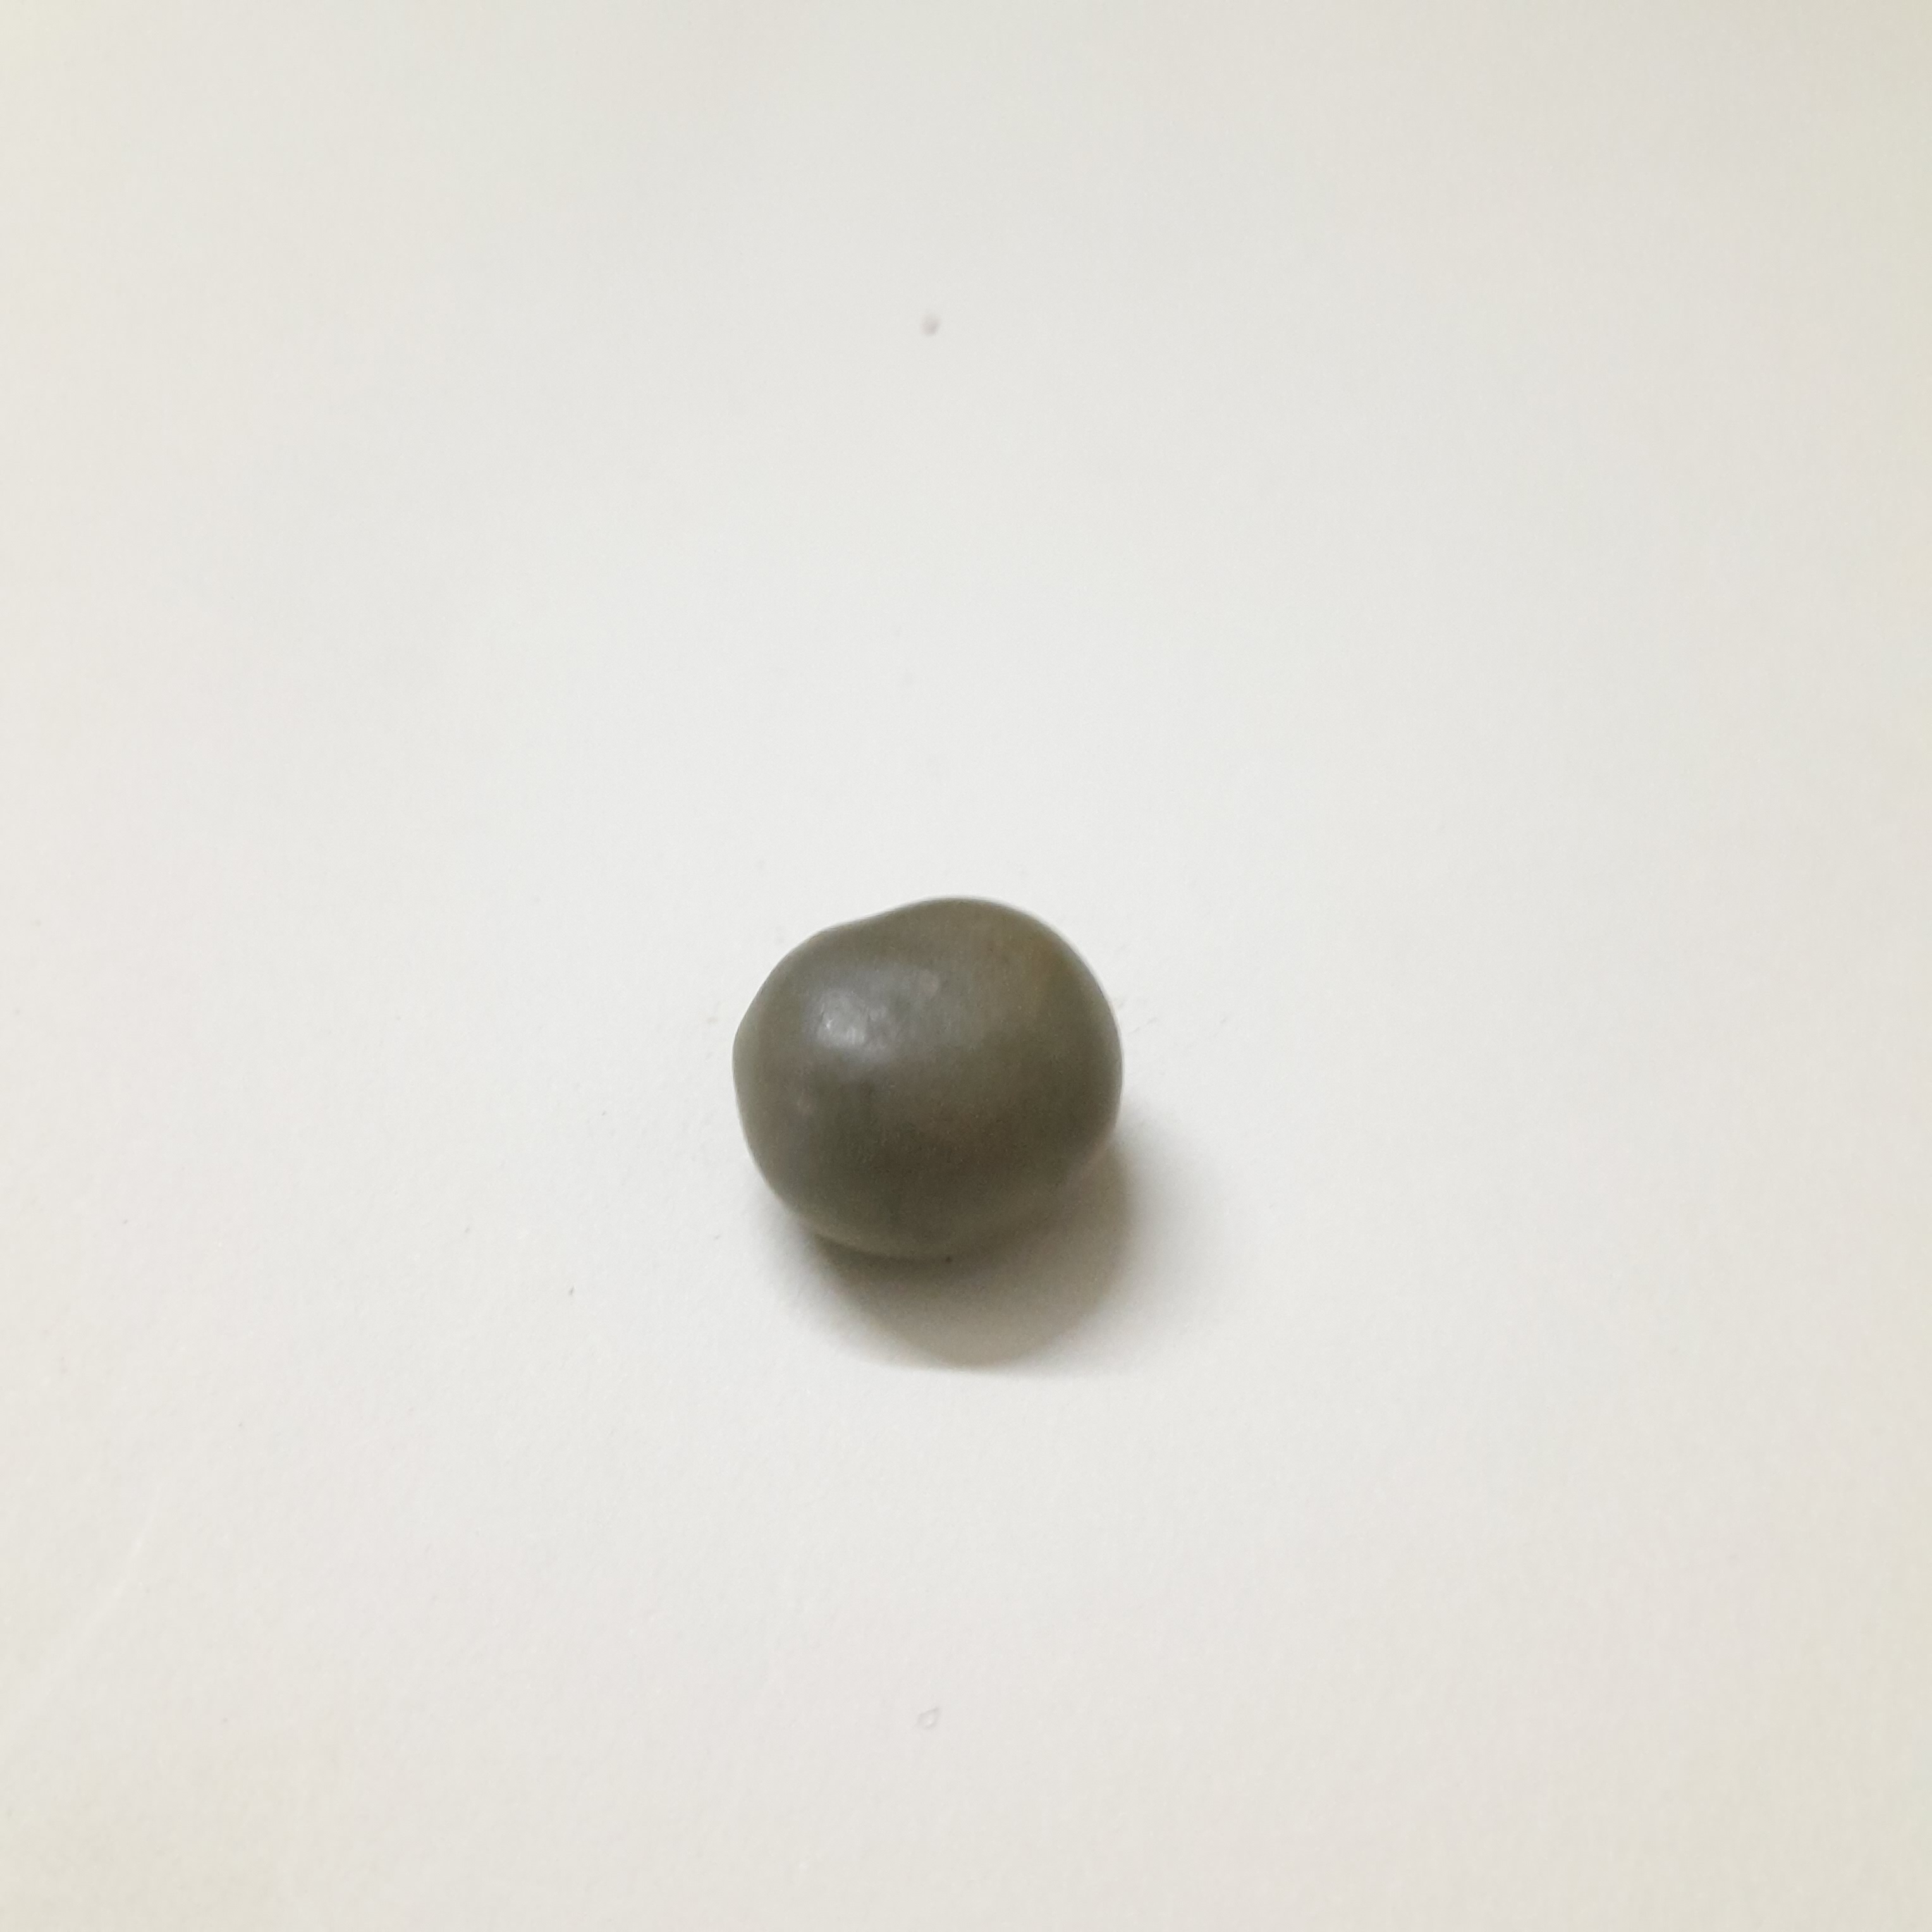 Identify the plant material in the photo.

sagargota
